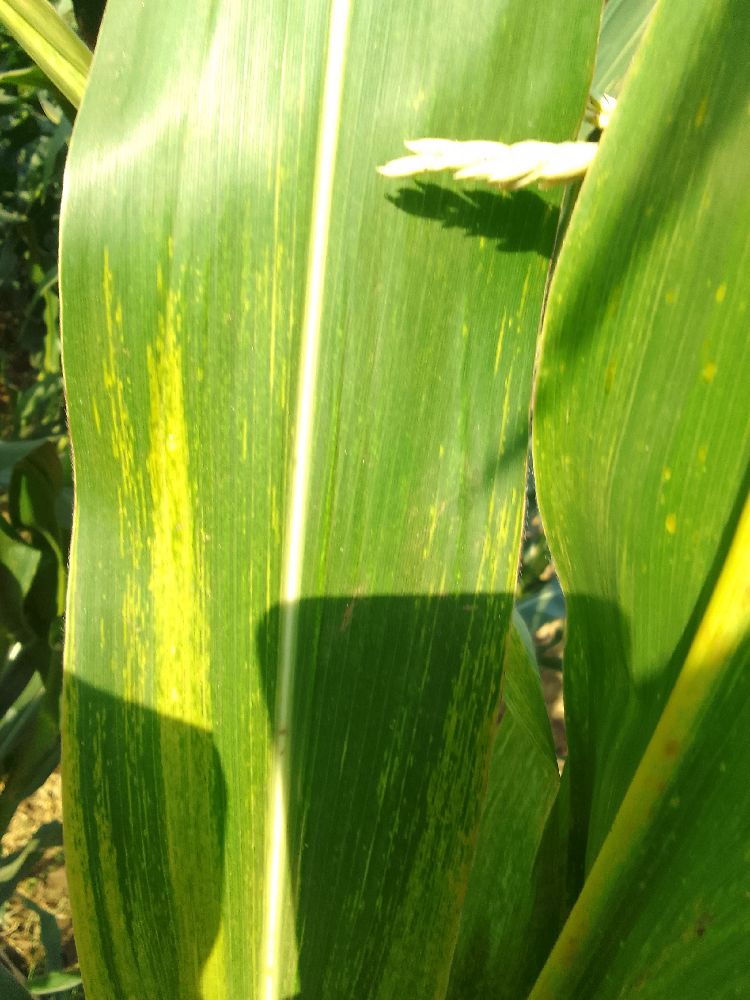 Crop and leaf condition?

maize, maize lethal necrosis
